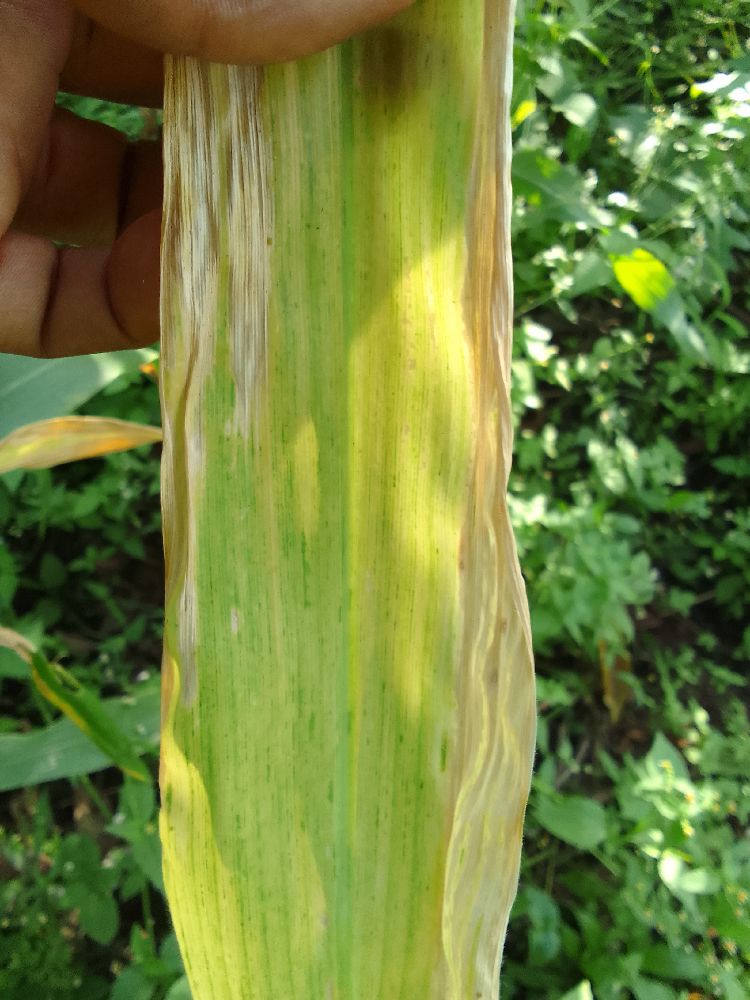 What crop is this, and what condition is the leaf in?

maize, maize lethal necrosis
